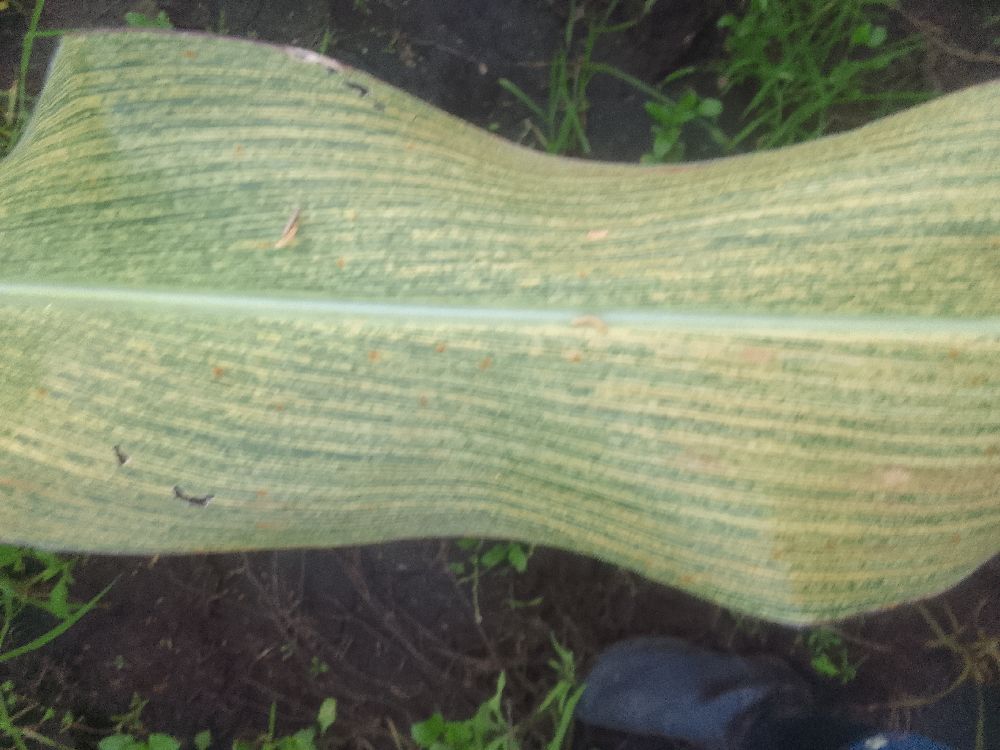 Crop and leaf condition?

maize, maize streak virus
